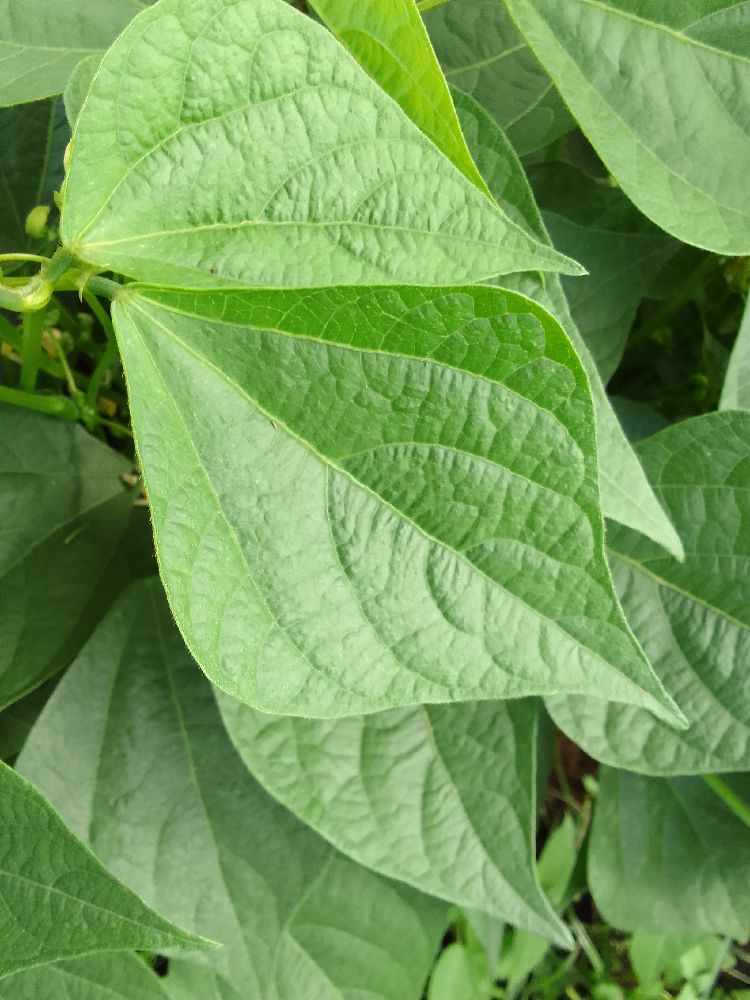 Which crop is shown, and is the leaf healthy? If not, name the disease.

common bean, healthy
